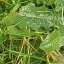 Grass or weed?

structured weed
